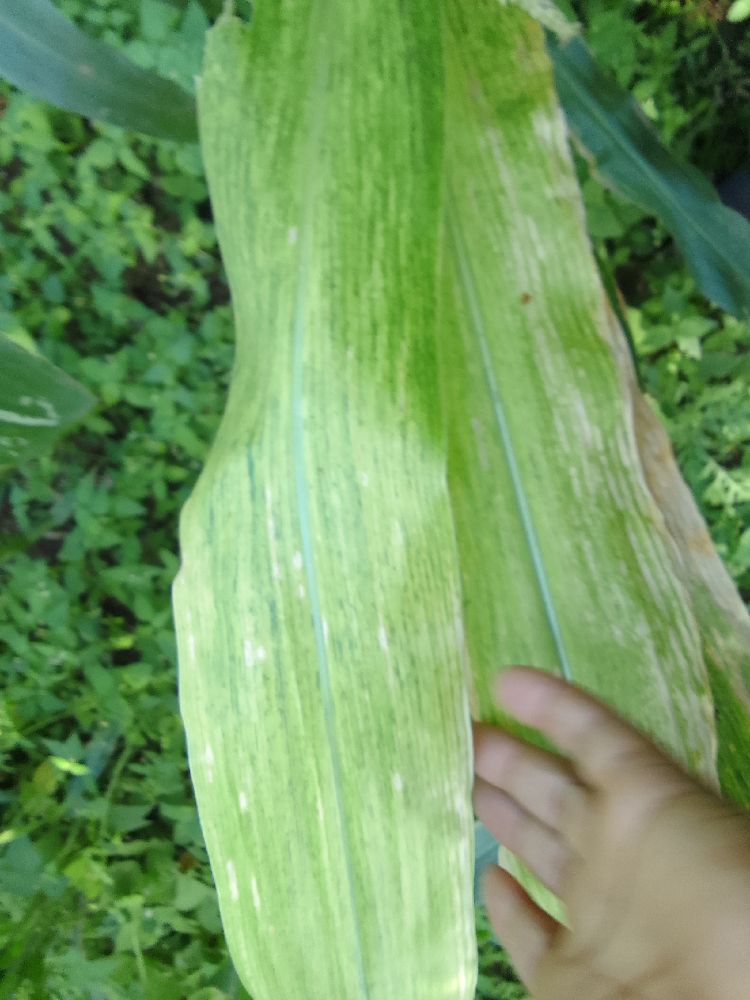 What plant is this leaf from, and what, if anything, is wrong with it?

maize, maize lethal necrosis
